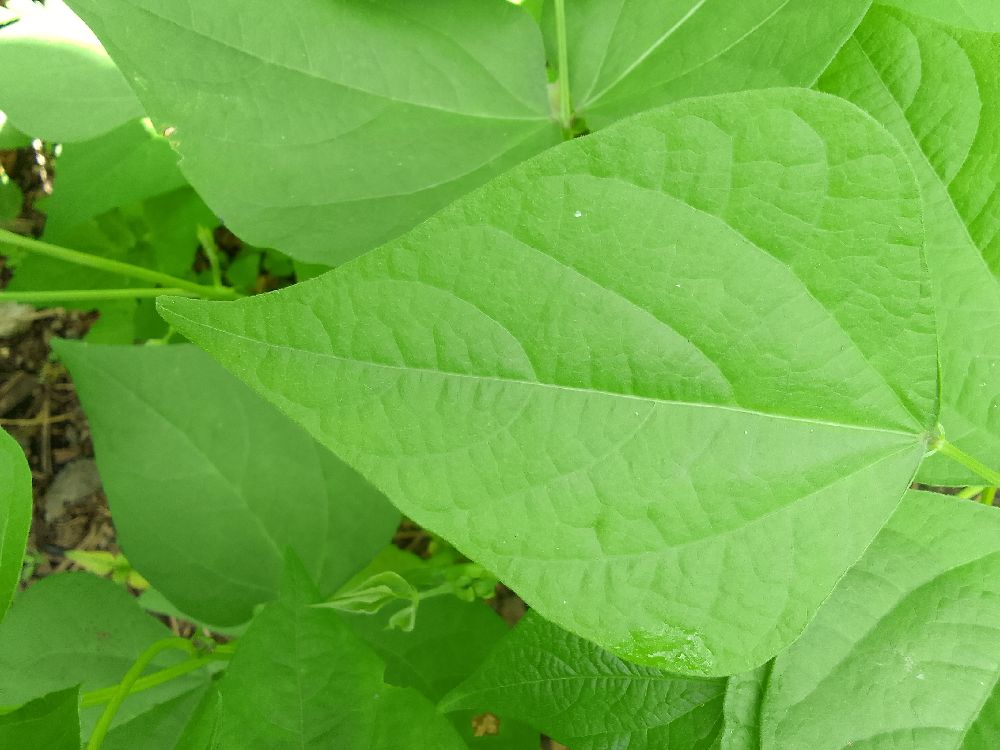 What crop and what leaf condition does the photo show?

common bean, healthy
